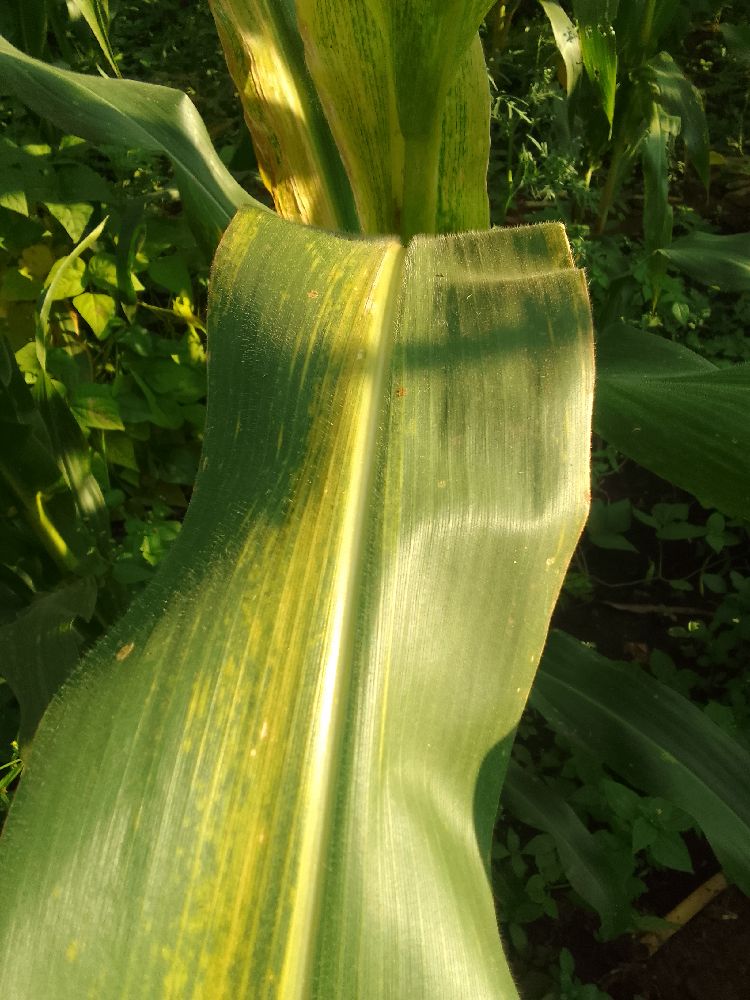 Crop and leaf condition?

maize, maize lethal necrosis
